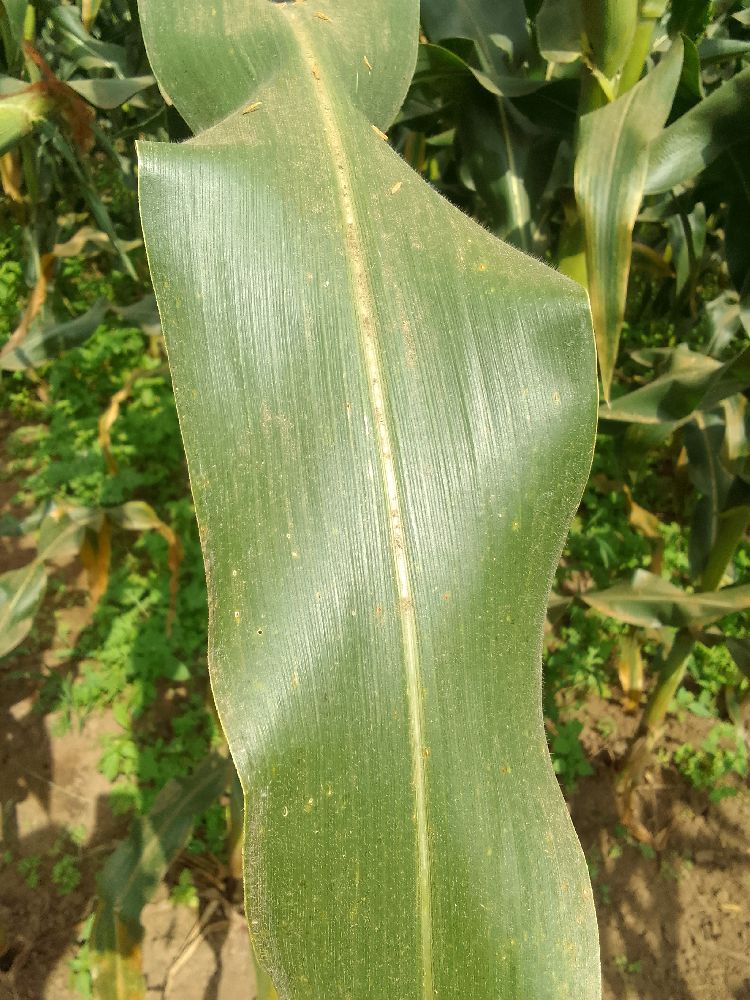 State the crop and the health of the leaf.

maize, healthy
